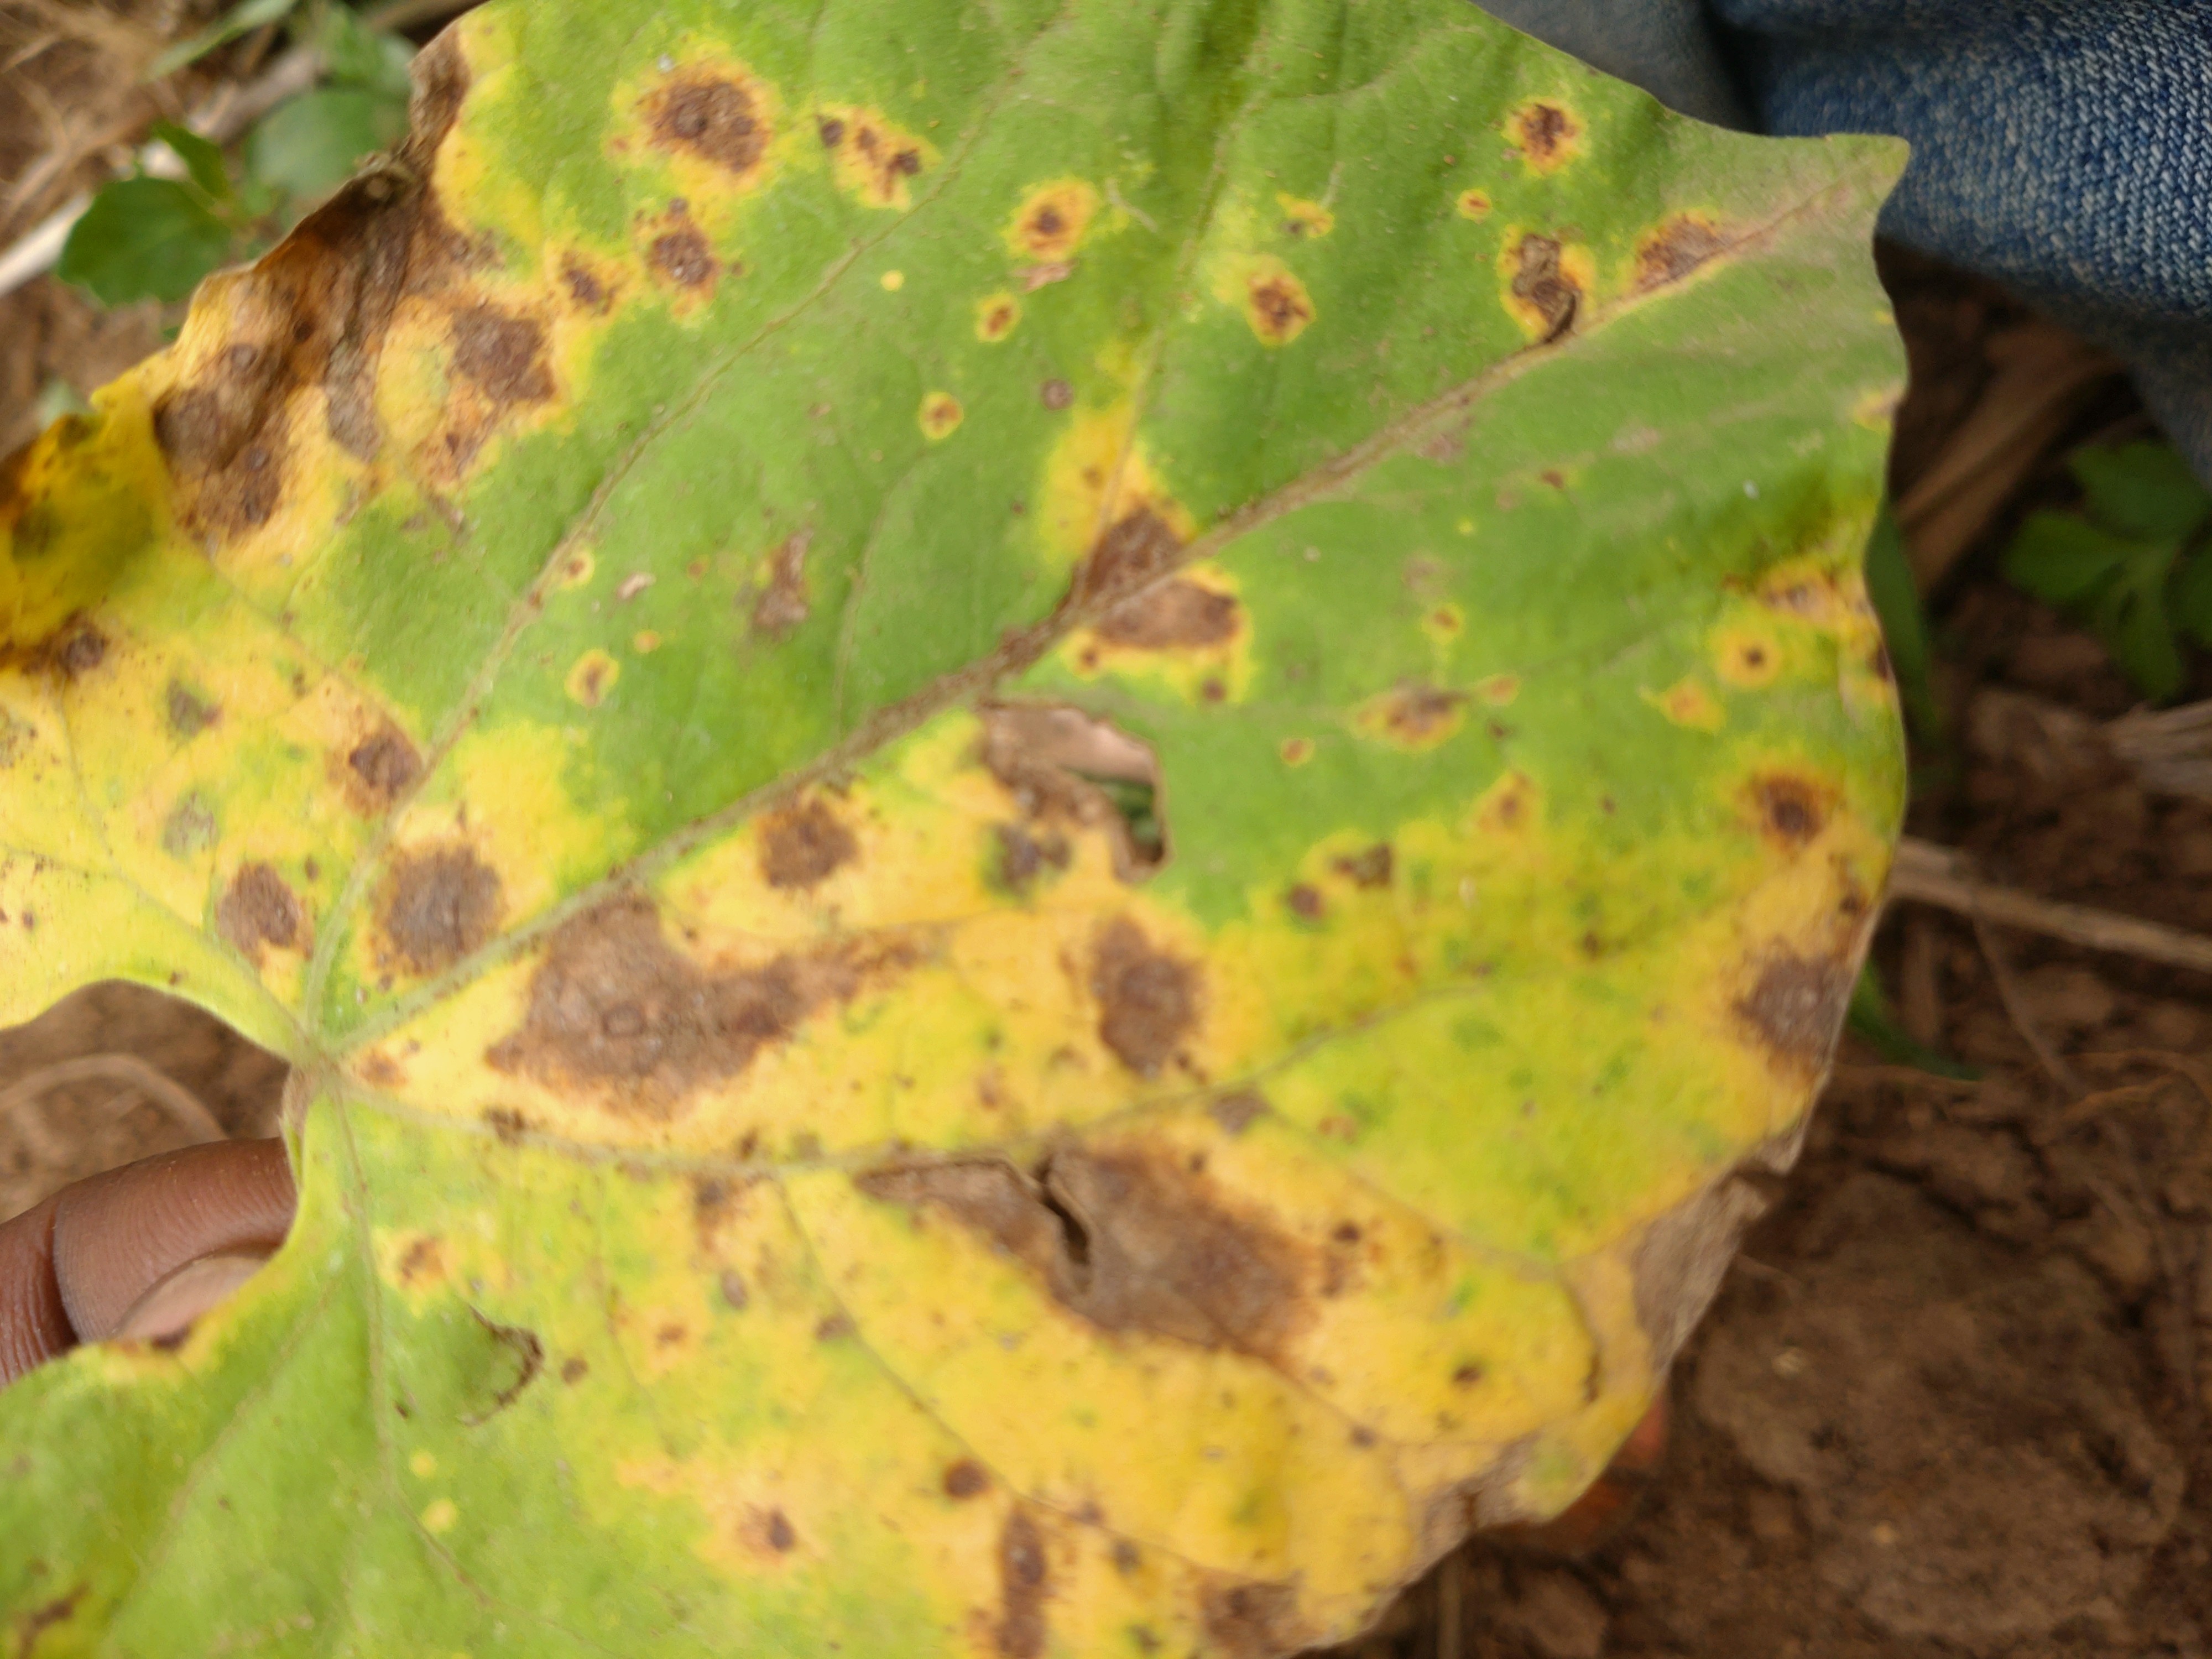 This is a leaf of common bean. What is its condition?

rust
